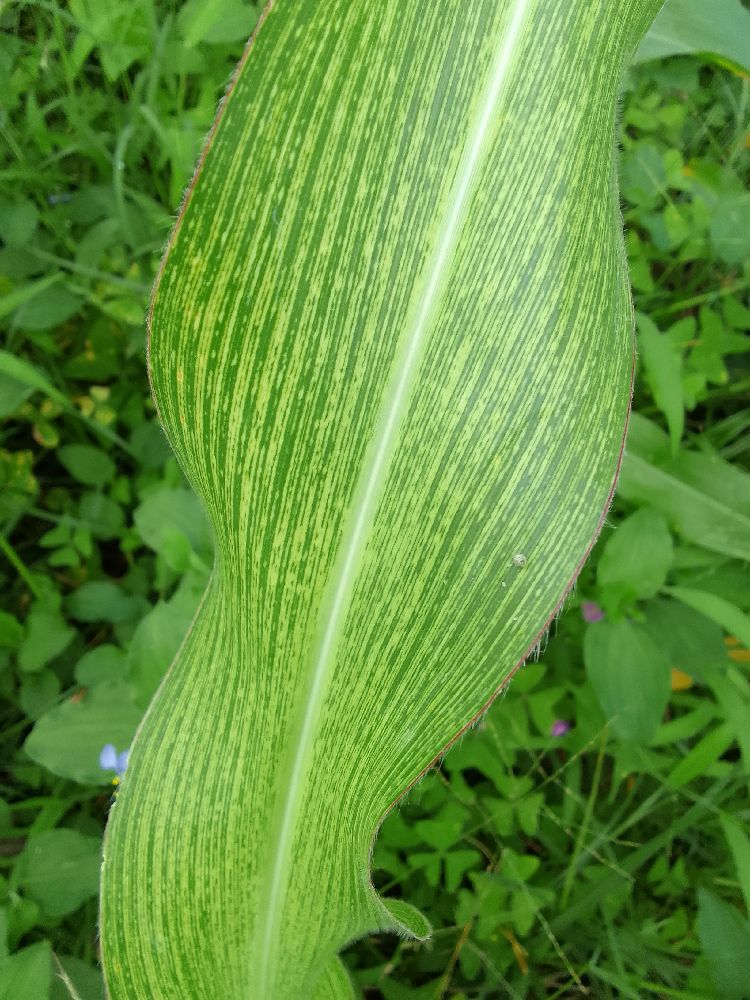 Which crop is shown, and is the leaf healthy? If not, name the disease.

maize, maize streak virus
